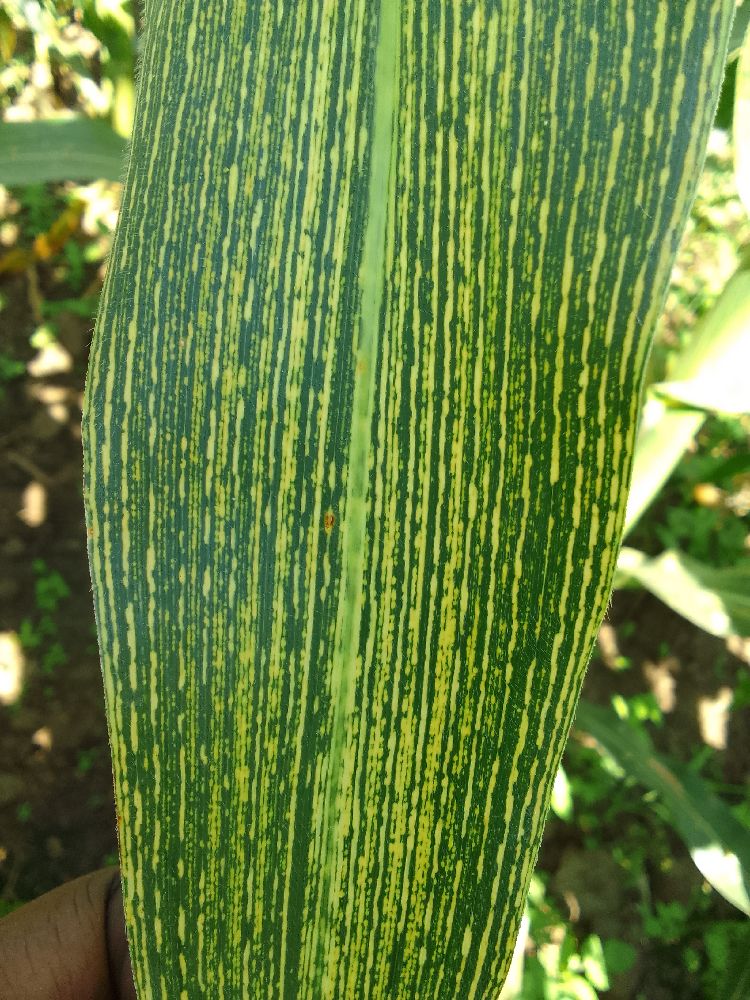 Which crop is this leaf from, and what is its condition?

maize, maize streak virus
